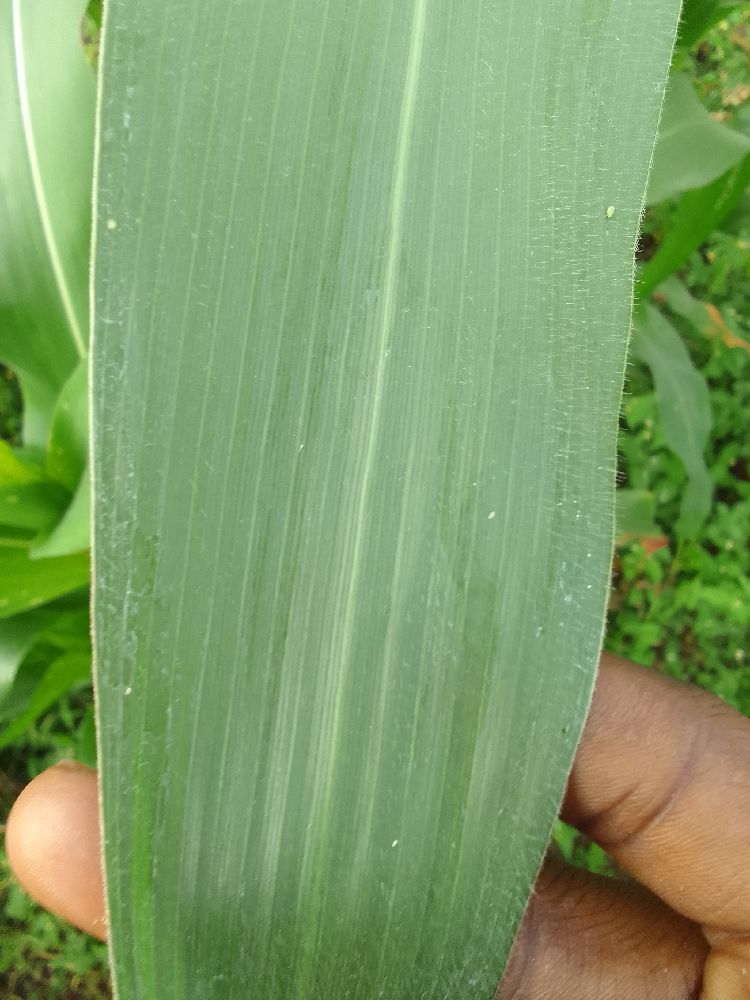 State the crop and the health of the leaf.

maize, healthy
